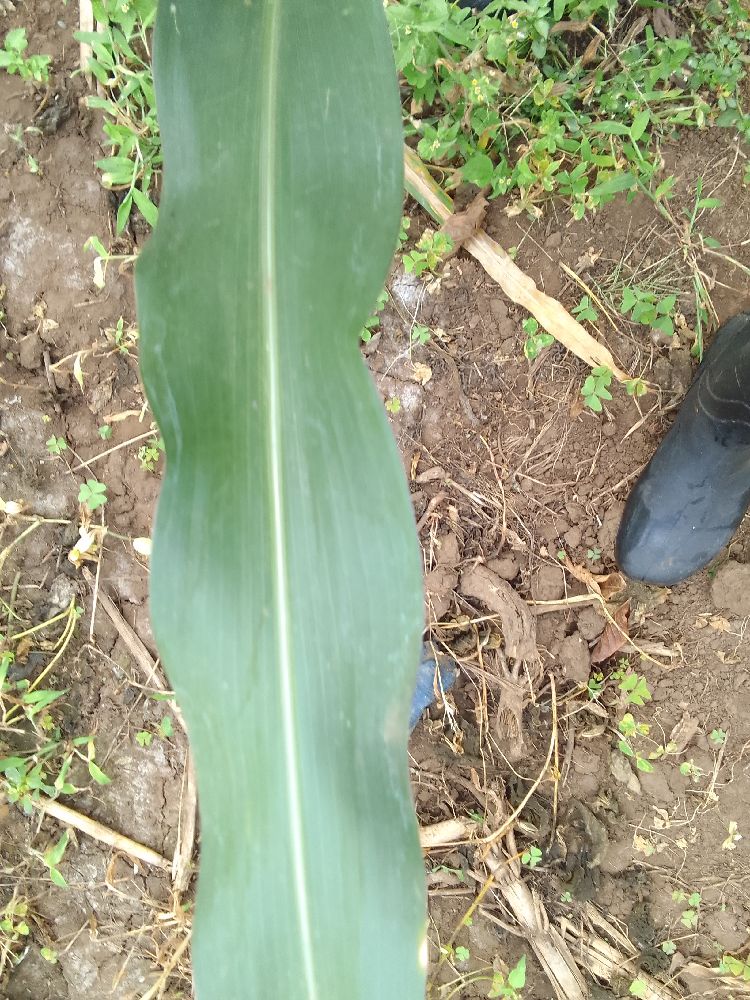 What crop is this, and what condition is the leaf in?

maize, healthy
